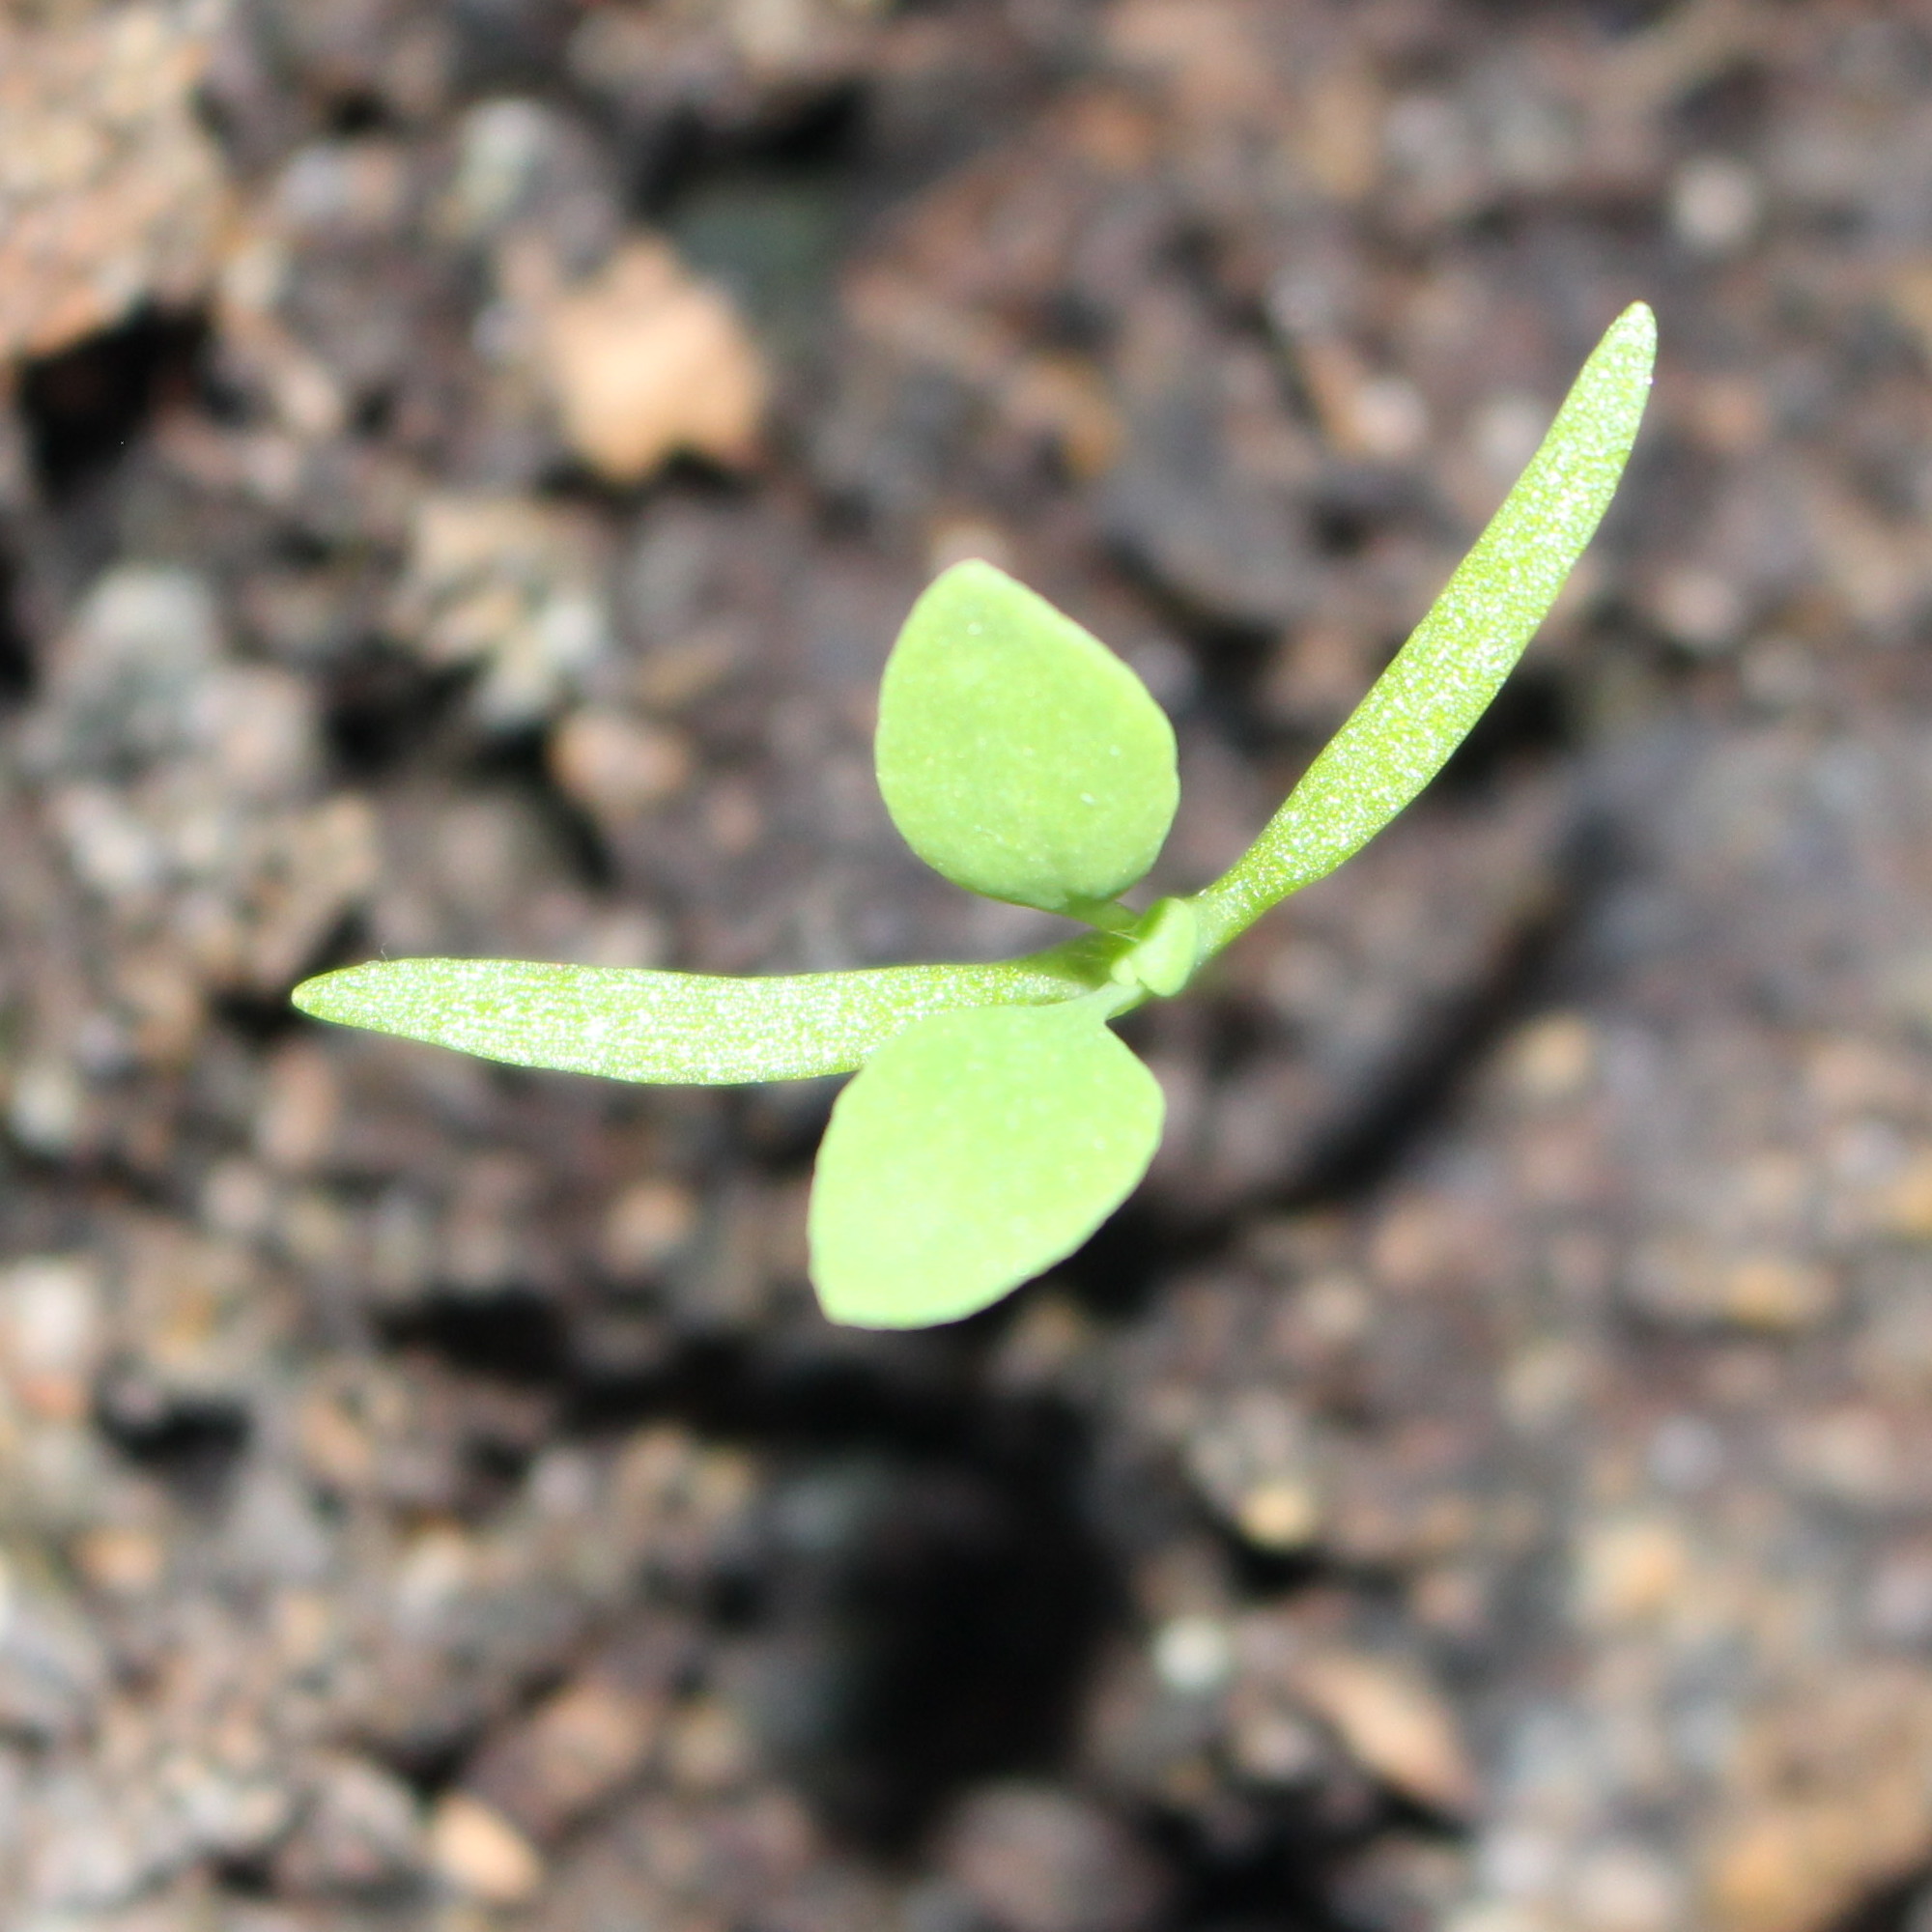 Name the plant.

Papaver rhoeas
